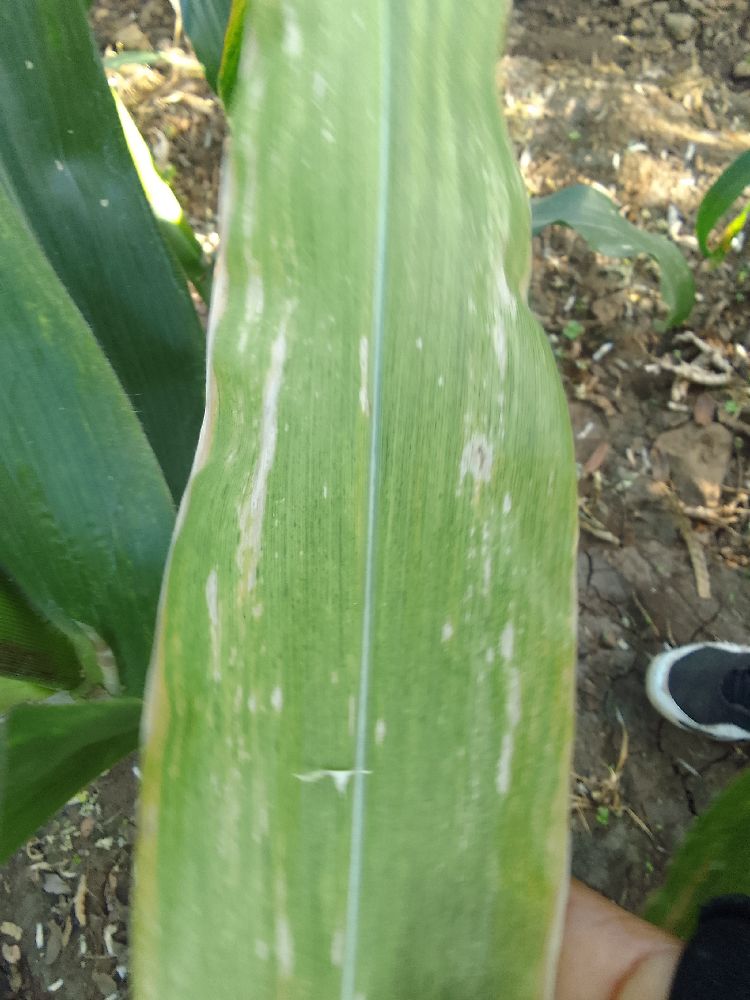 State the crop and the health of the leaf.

maize, maize lethal necrosis
